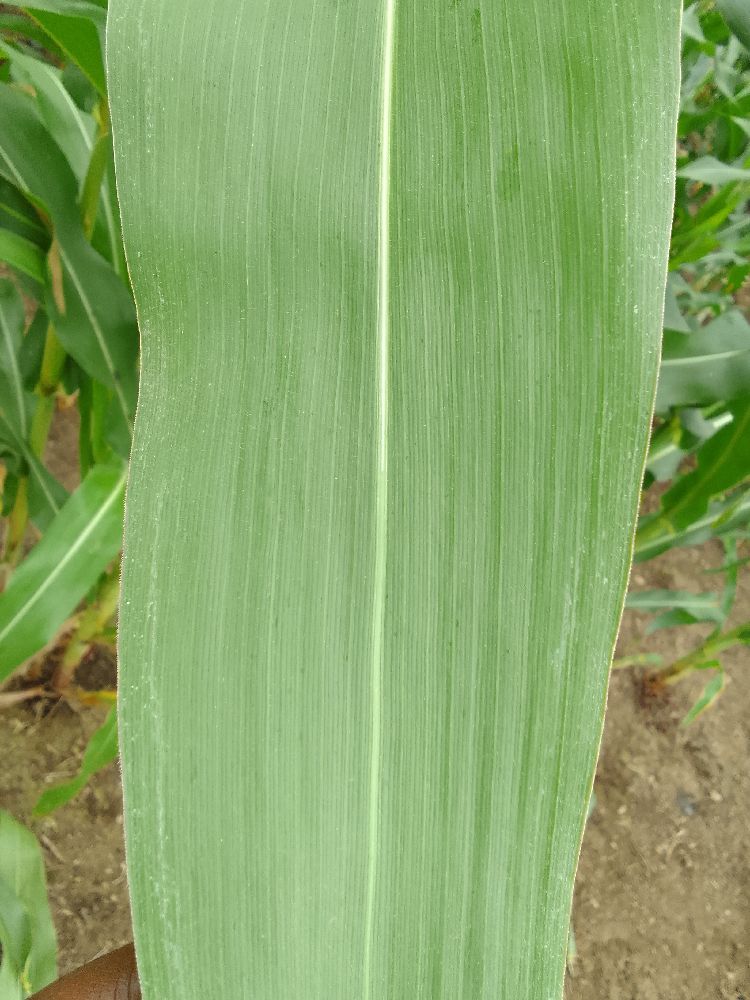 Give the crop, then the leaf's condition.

maize, healthy
